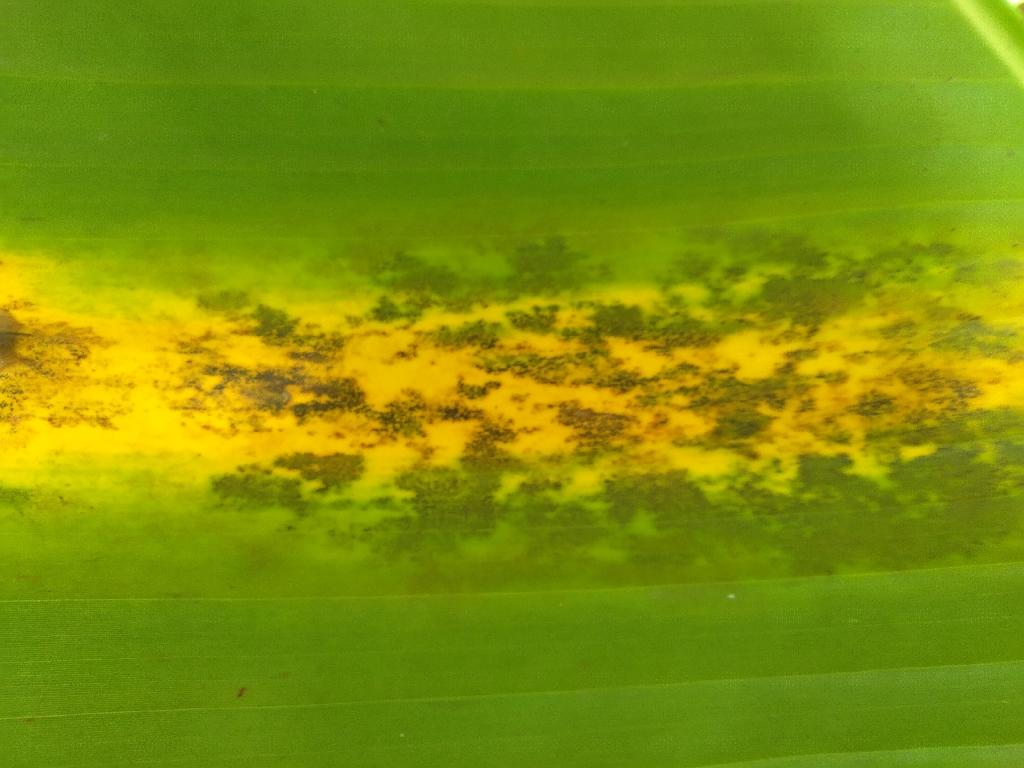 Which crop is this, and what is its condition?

banana, black sigatoka
